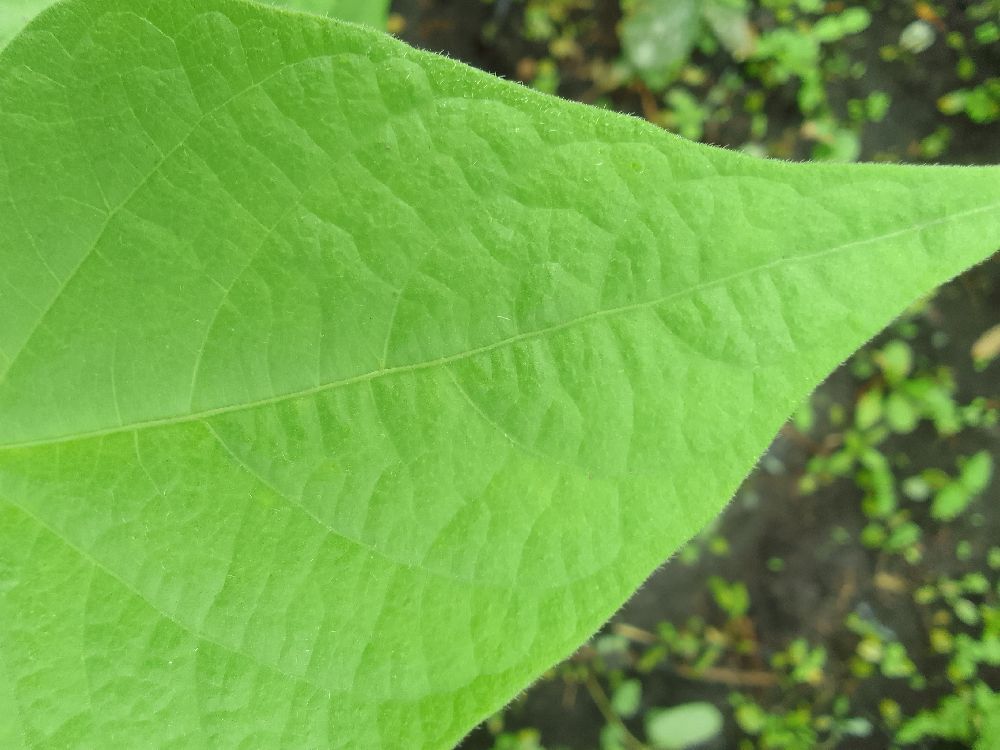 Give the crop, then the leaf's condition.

common bean, healthy
